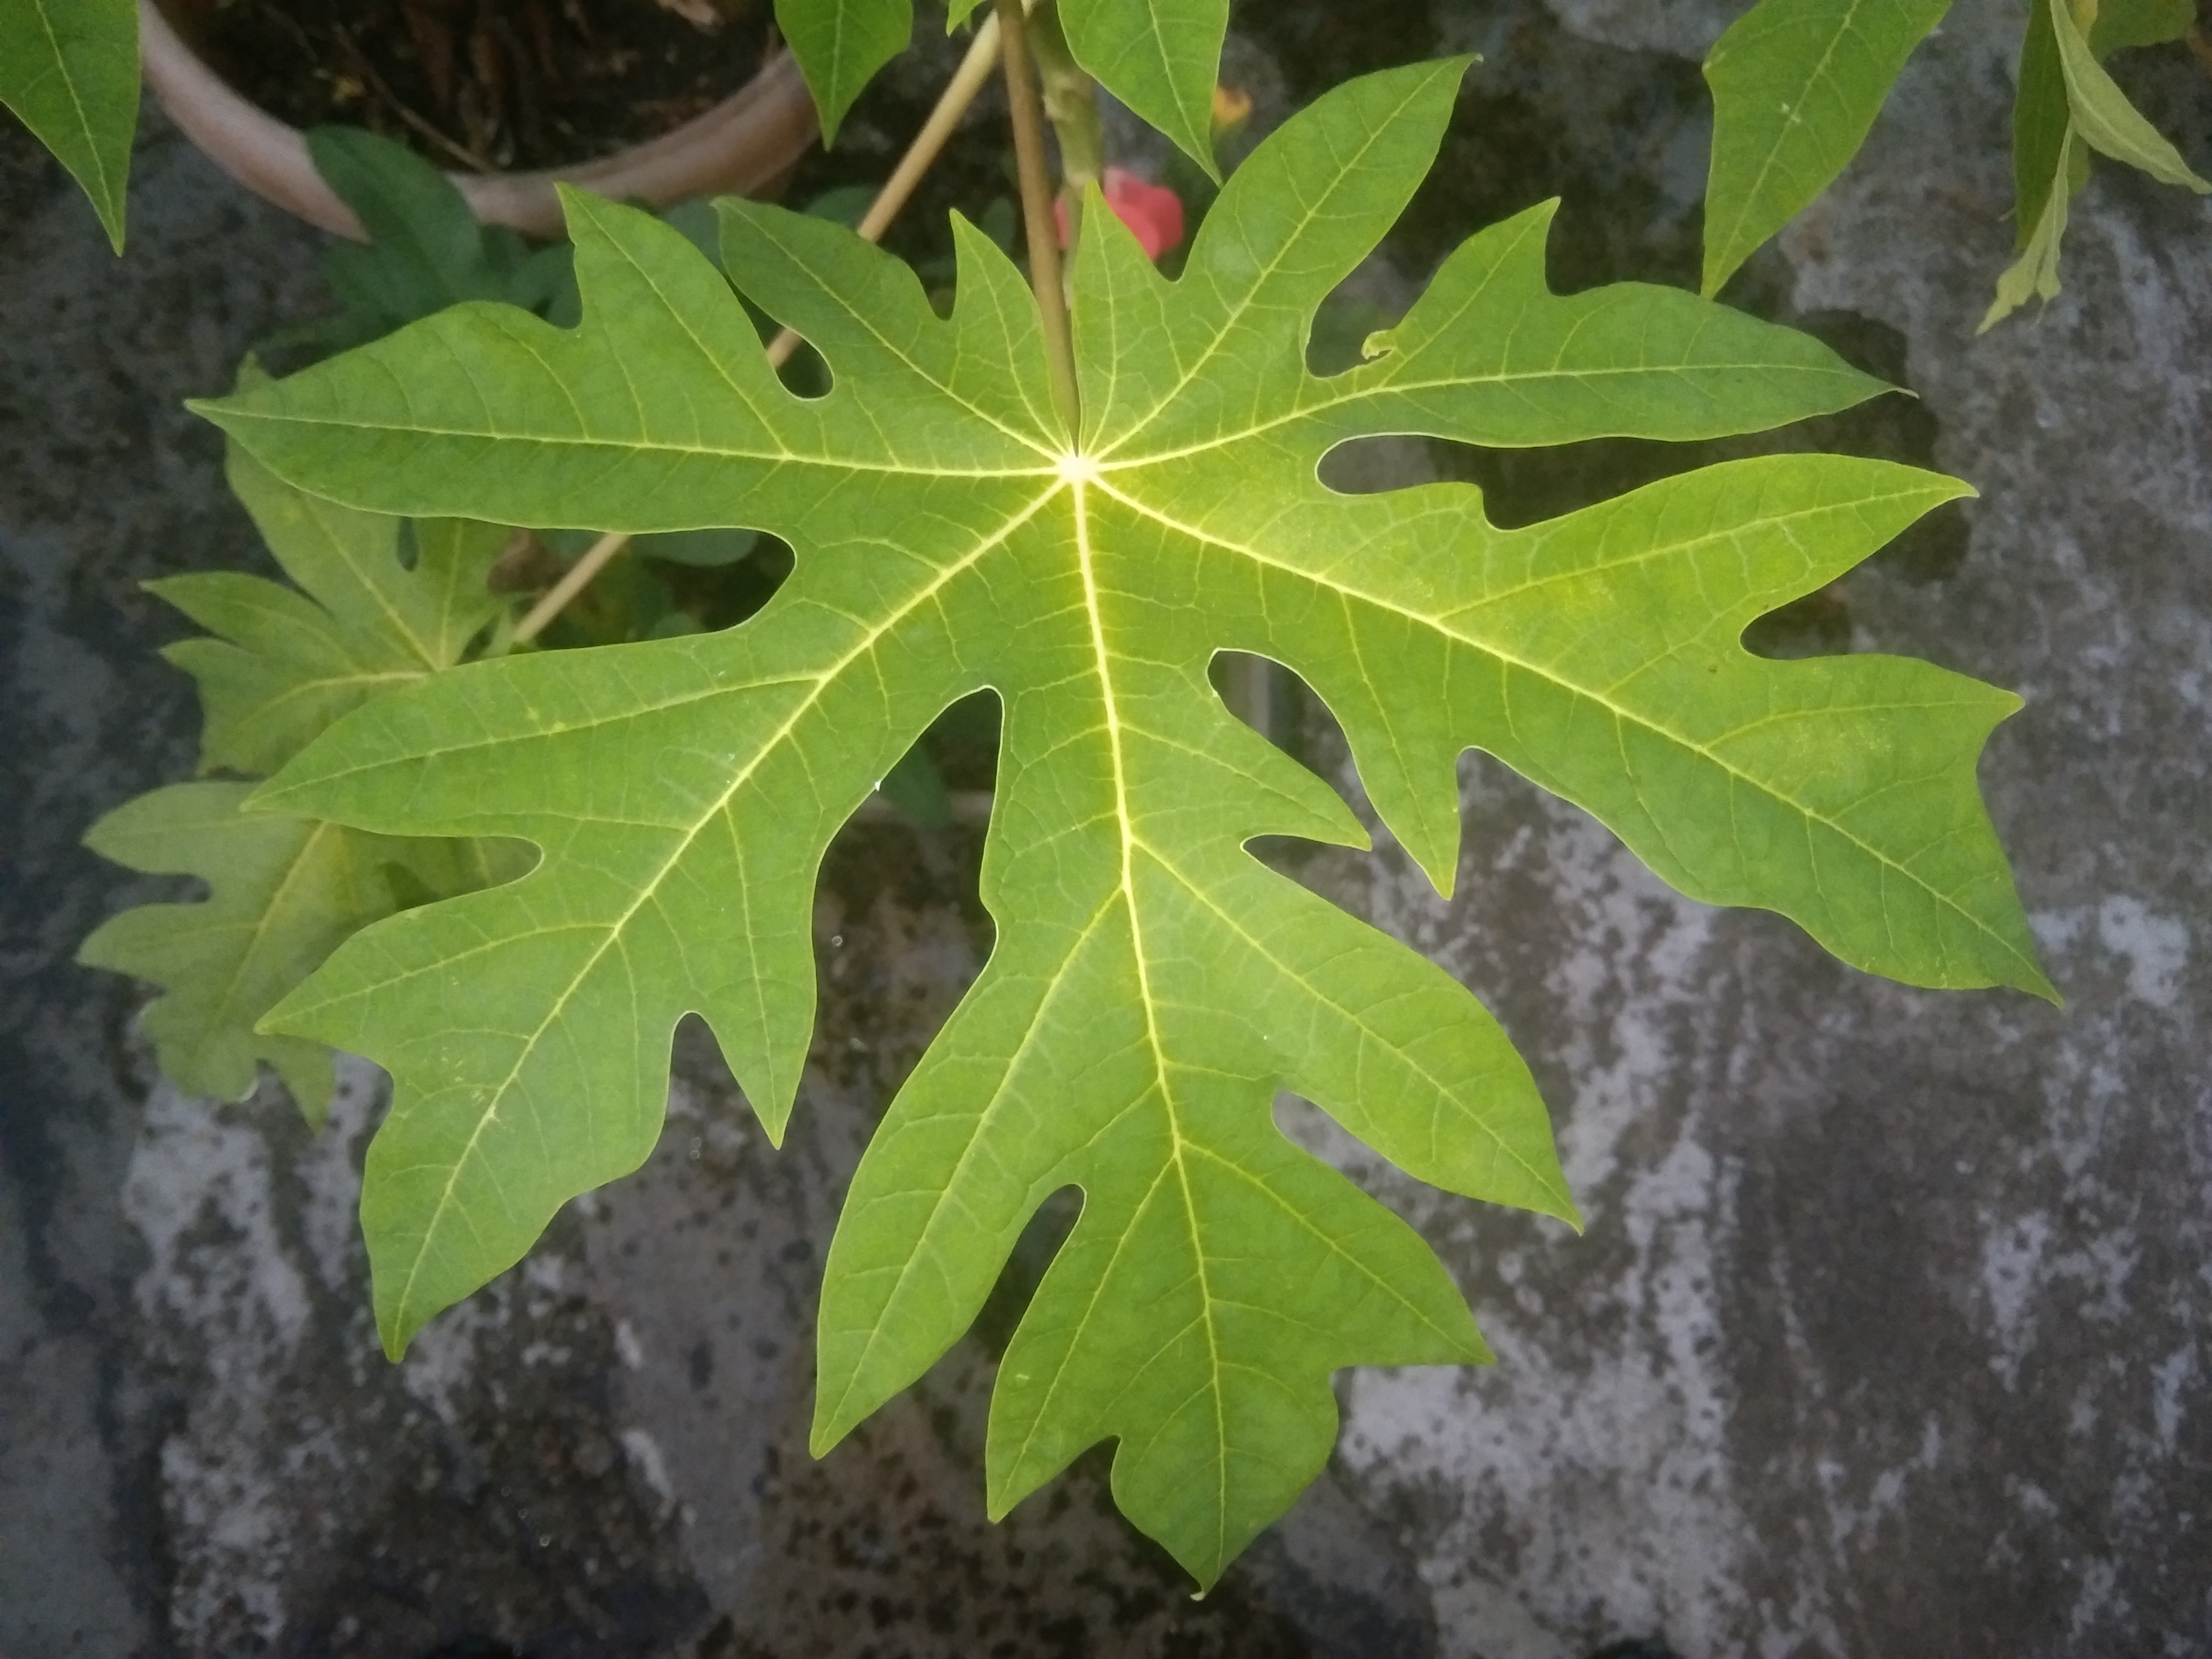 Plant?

papaya
